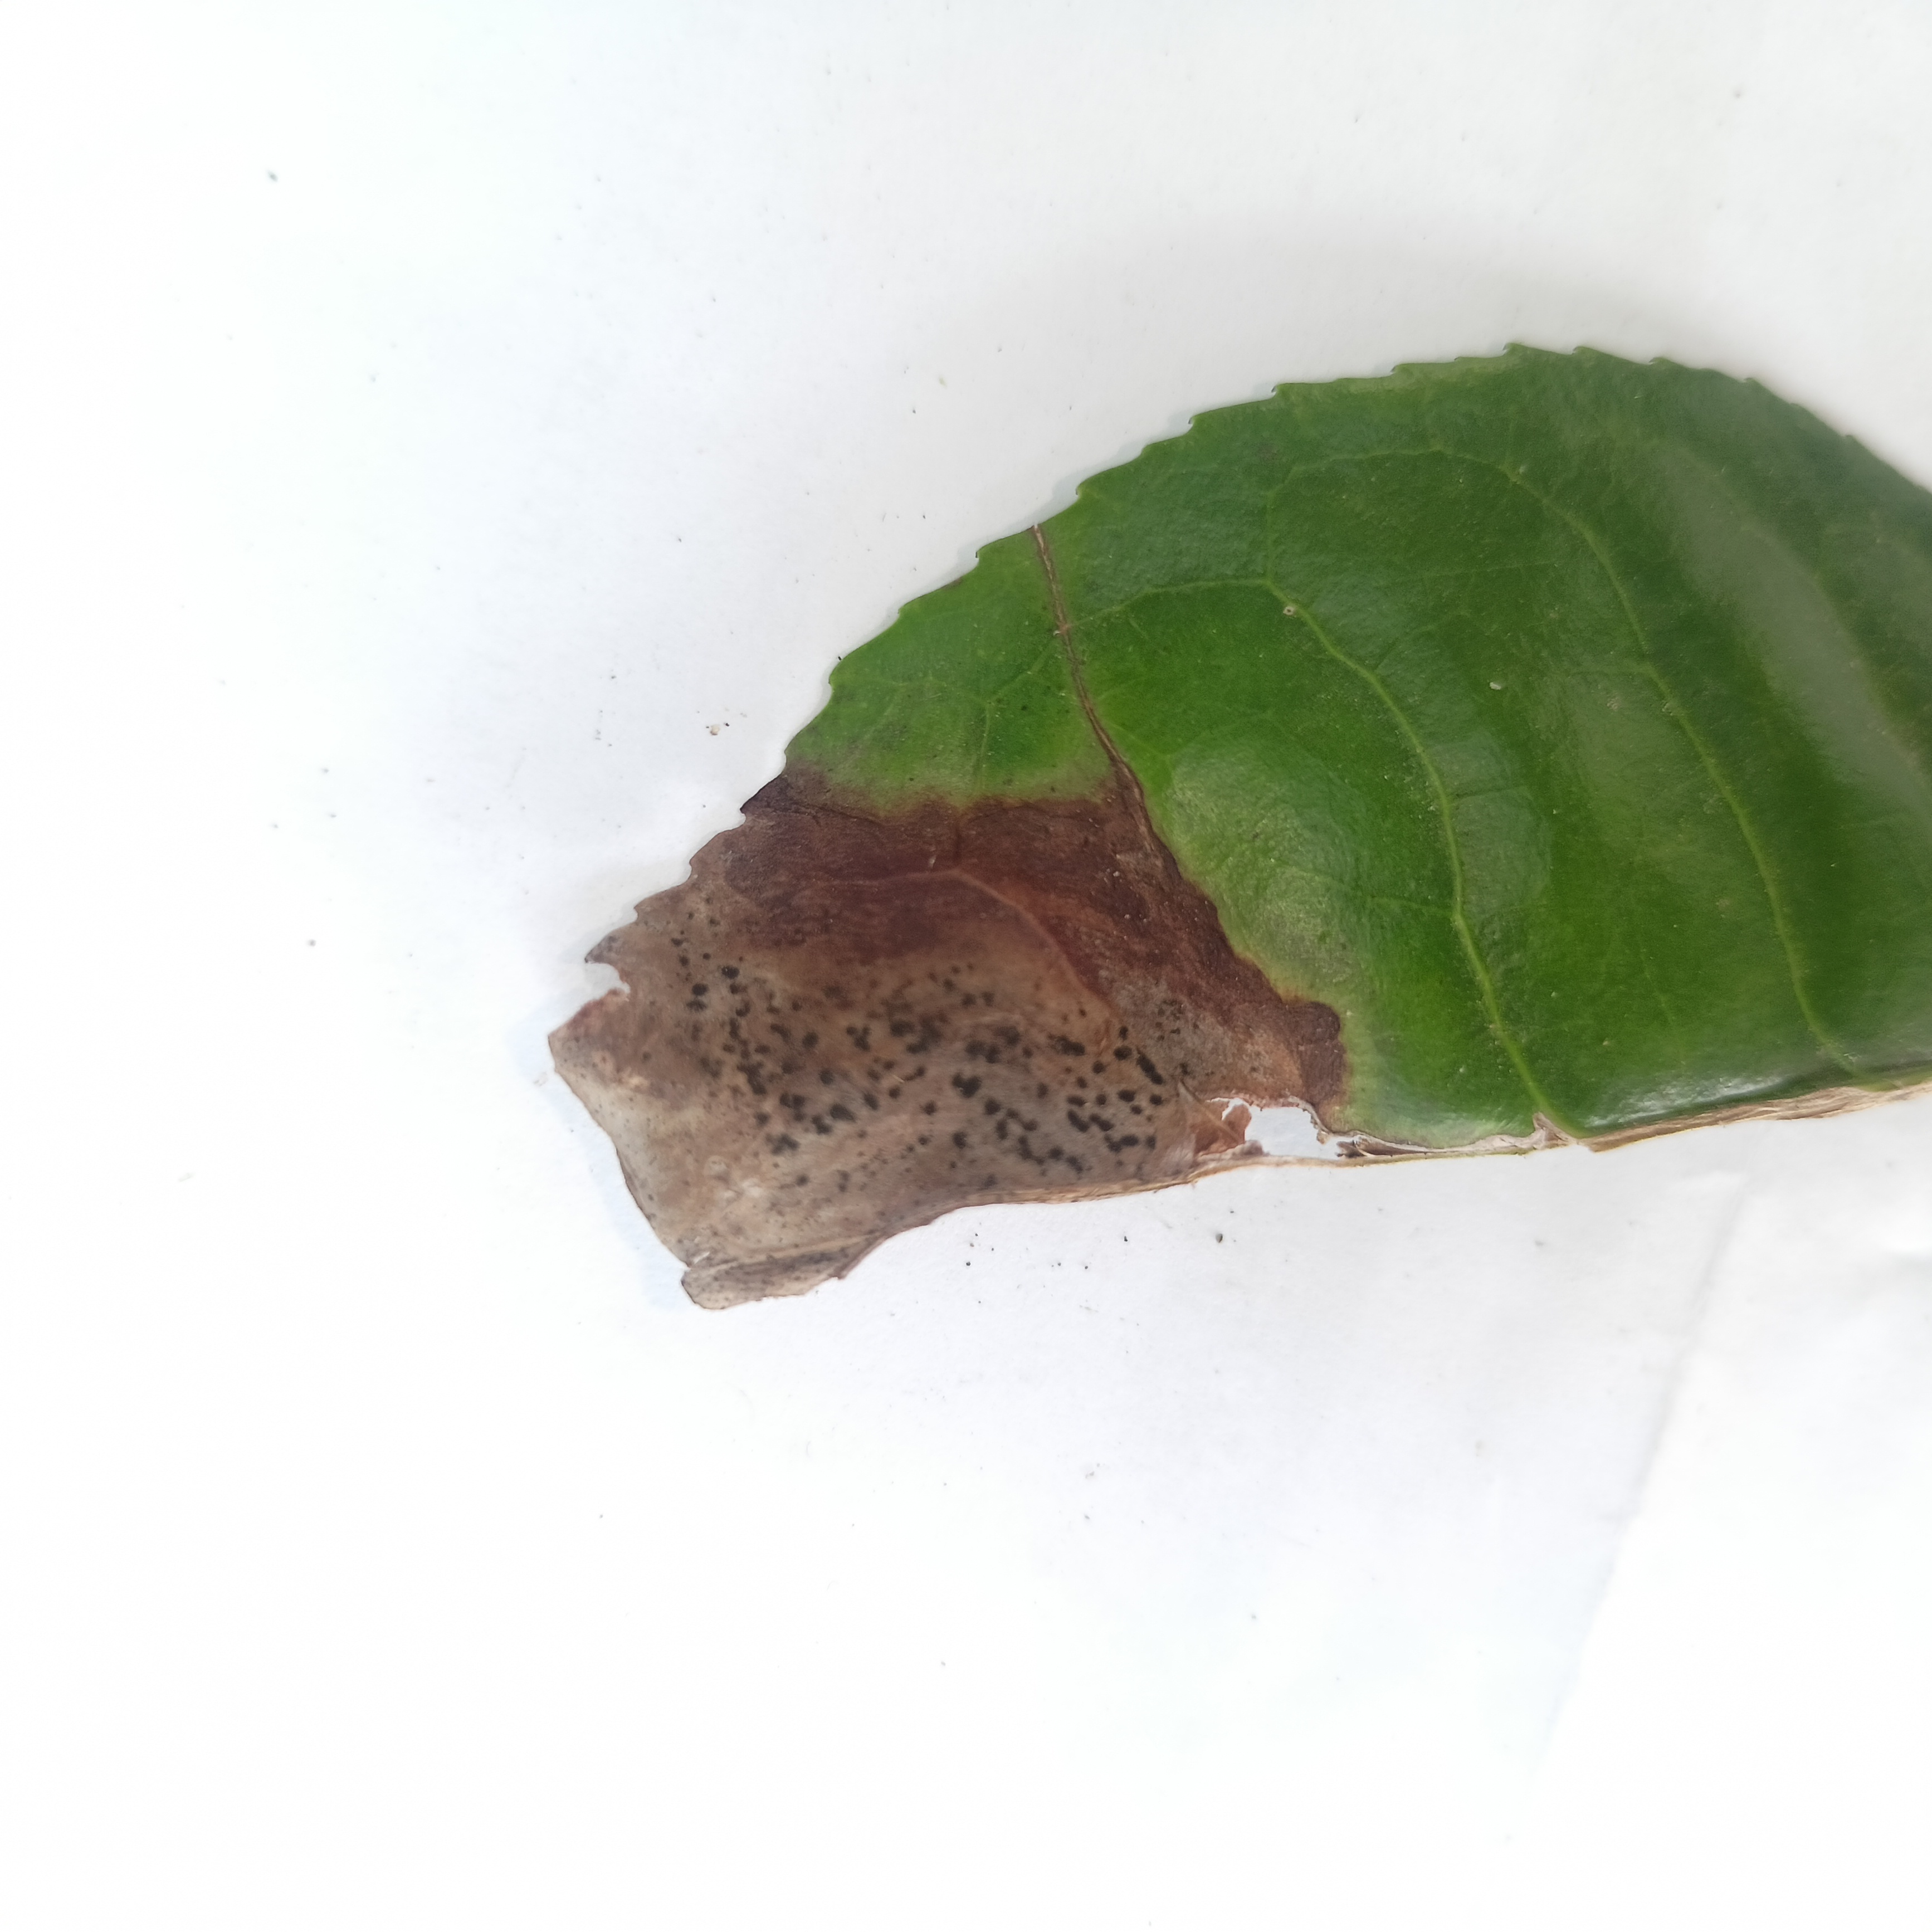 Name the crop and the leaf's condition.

tea, brown blight
